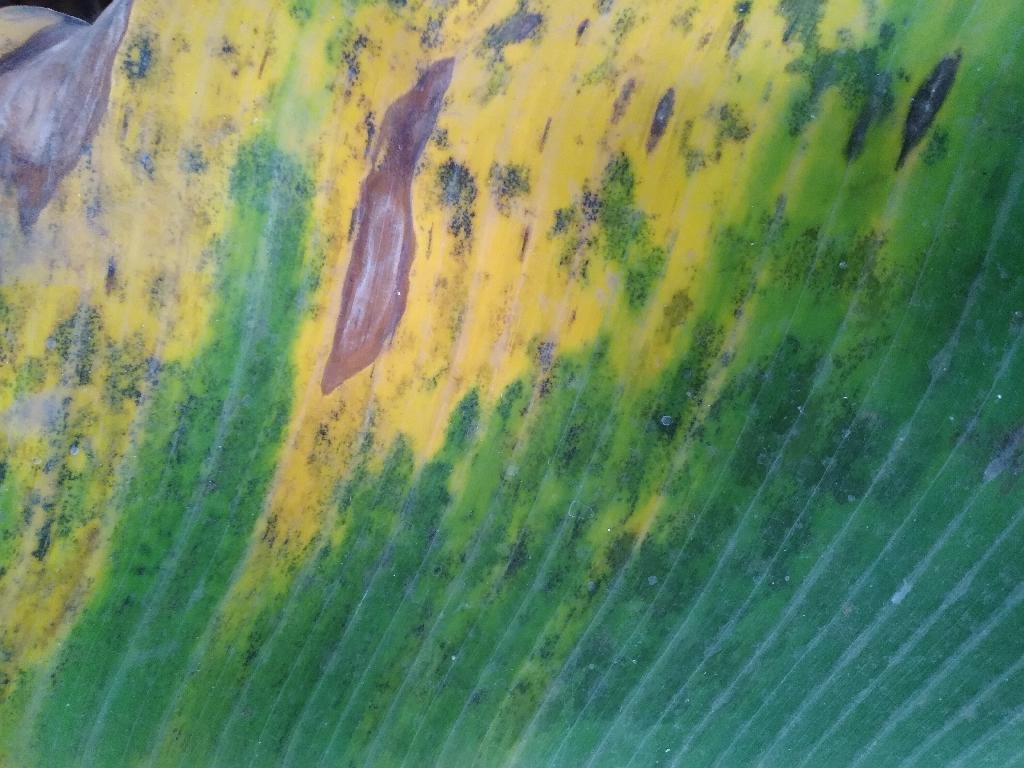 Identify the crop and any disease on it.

banana, black sigatoka
